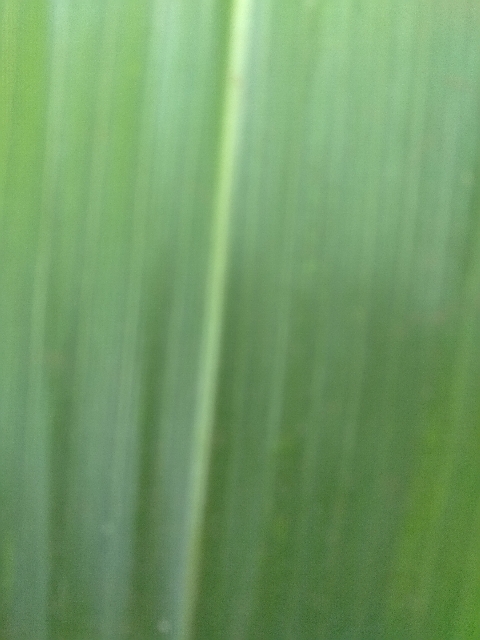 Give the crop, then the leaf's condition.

maize, healthy
